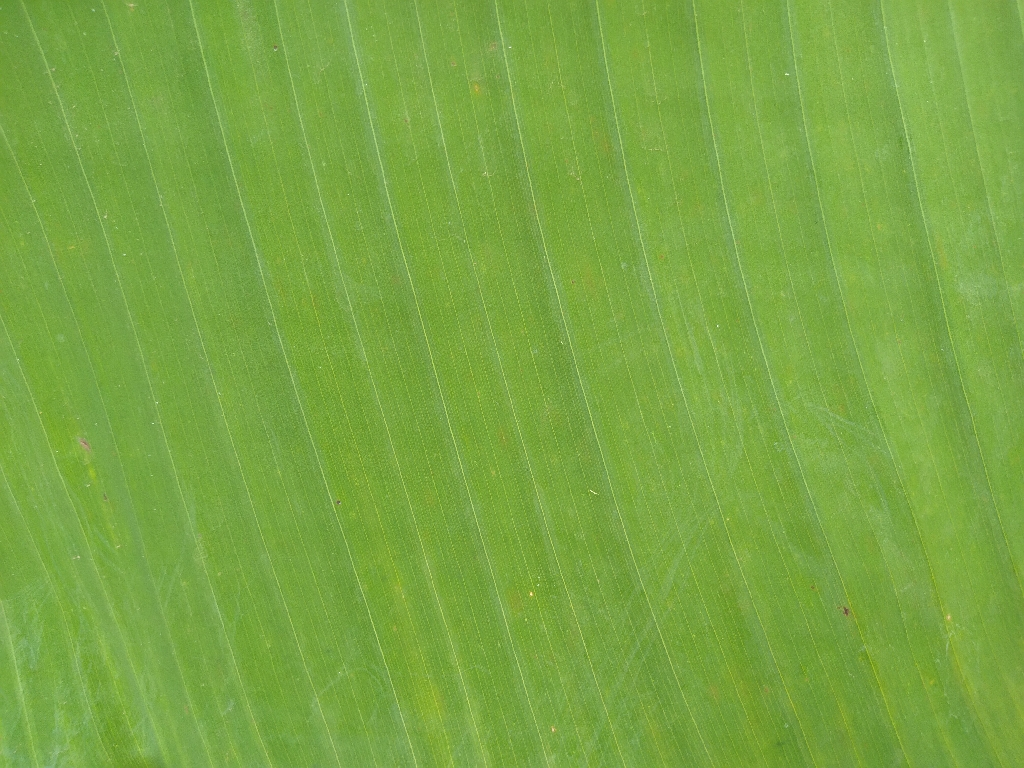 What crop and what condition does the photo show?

banana, healthy
